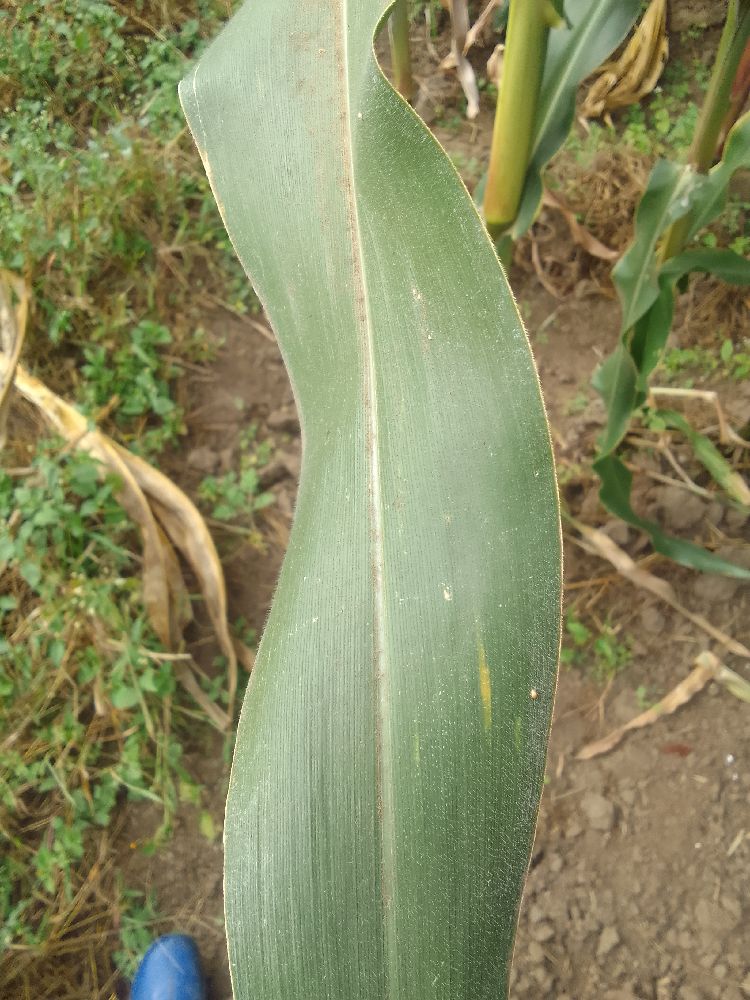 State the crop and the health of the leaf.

maize, healthy
